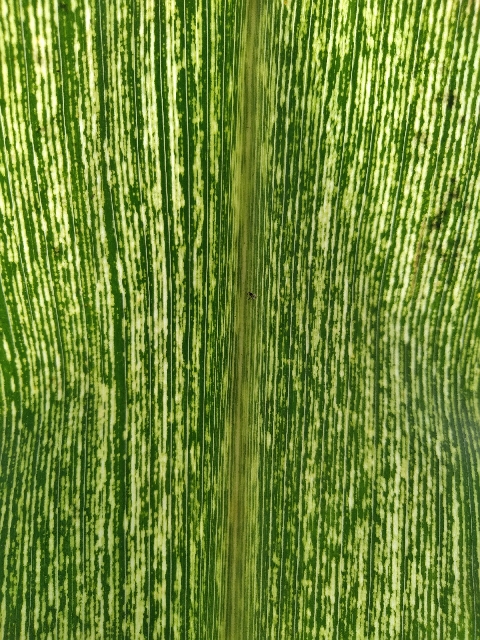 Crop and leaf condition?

maize, maize streak virus
